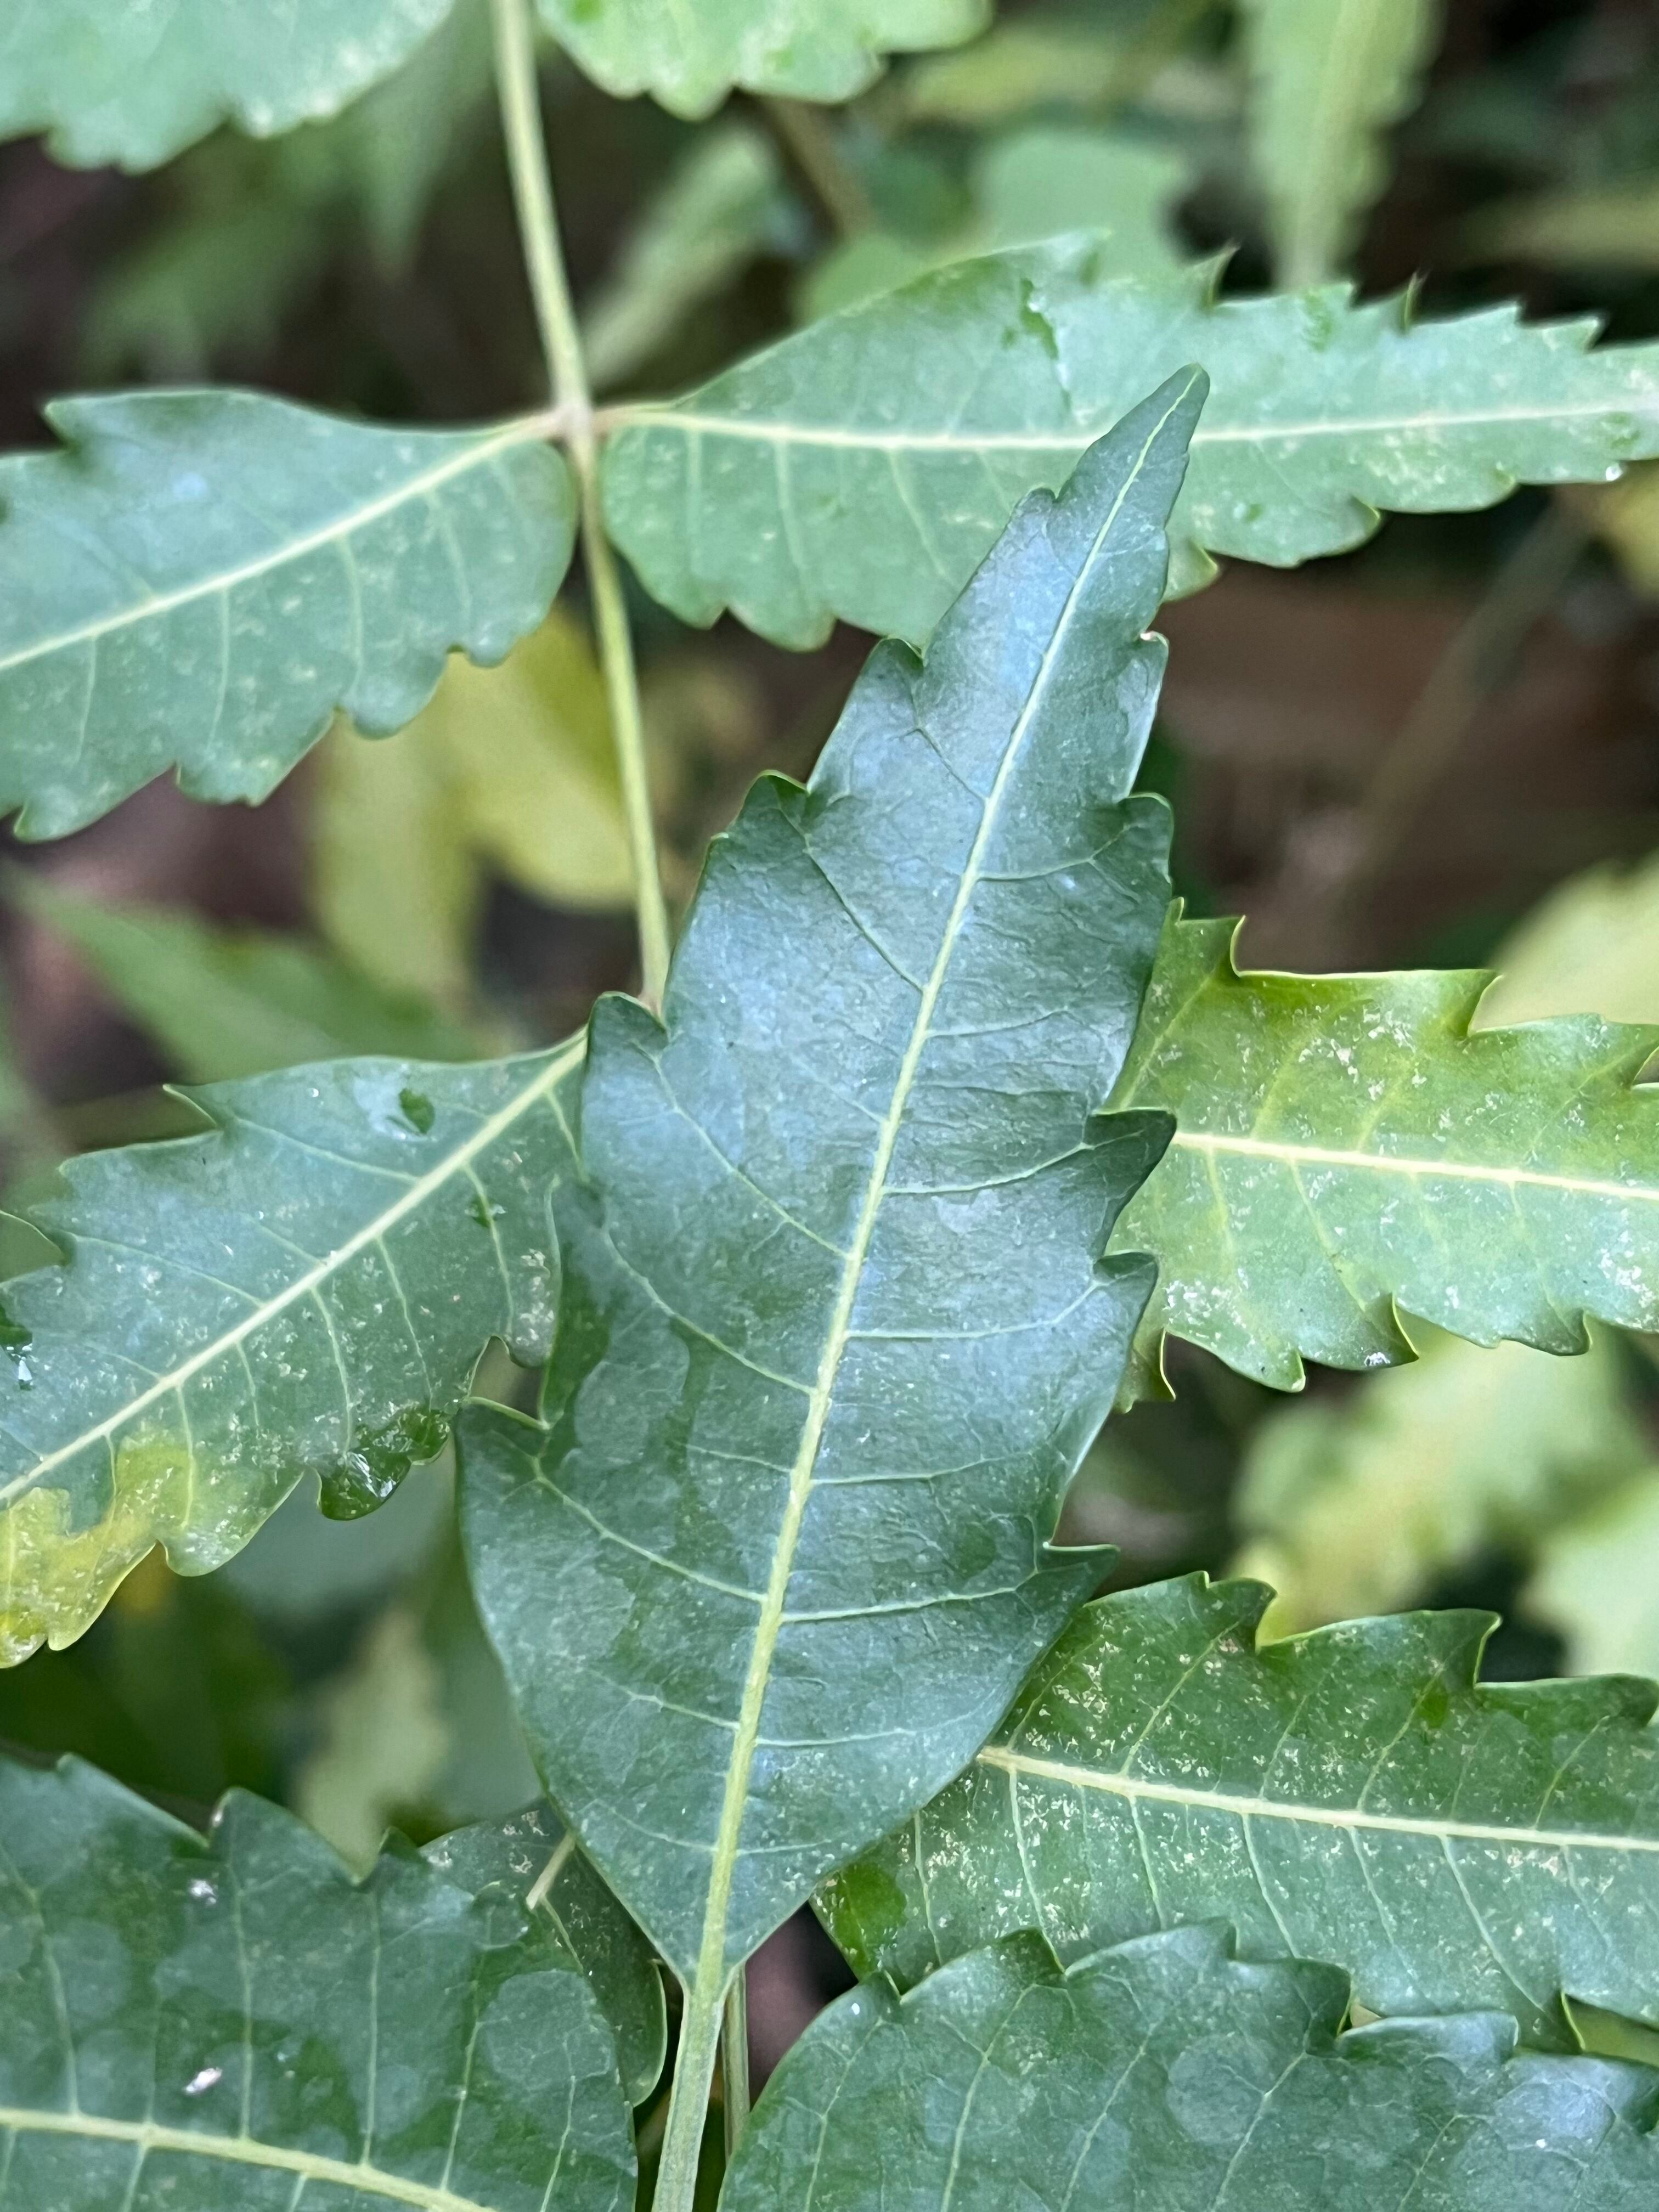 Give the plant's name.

neem
